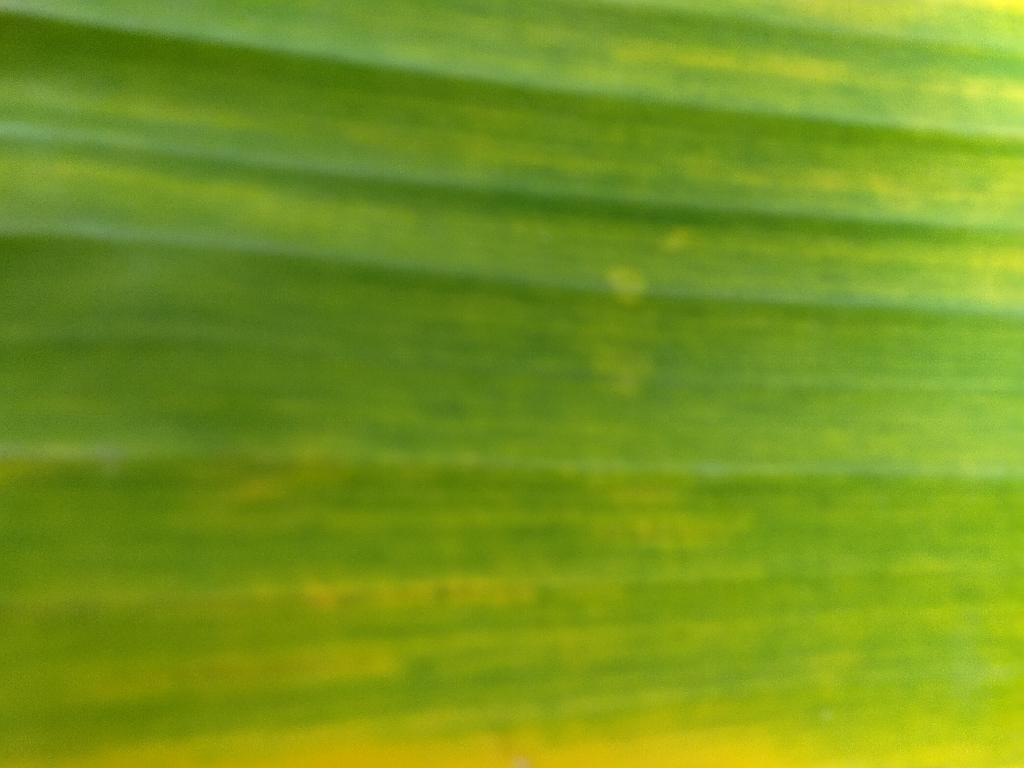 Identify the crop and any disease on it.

banana, fusarium wilt race 1
